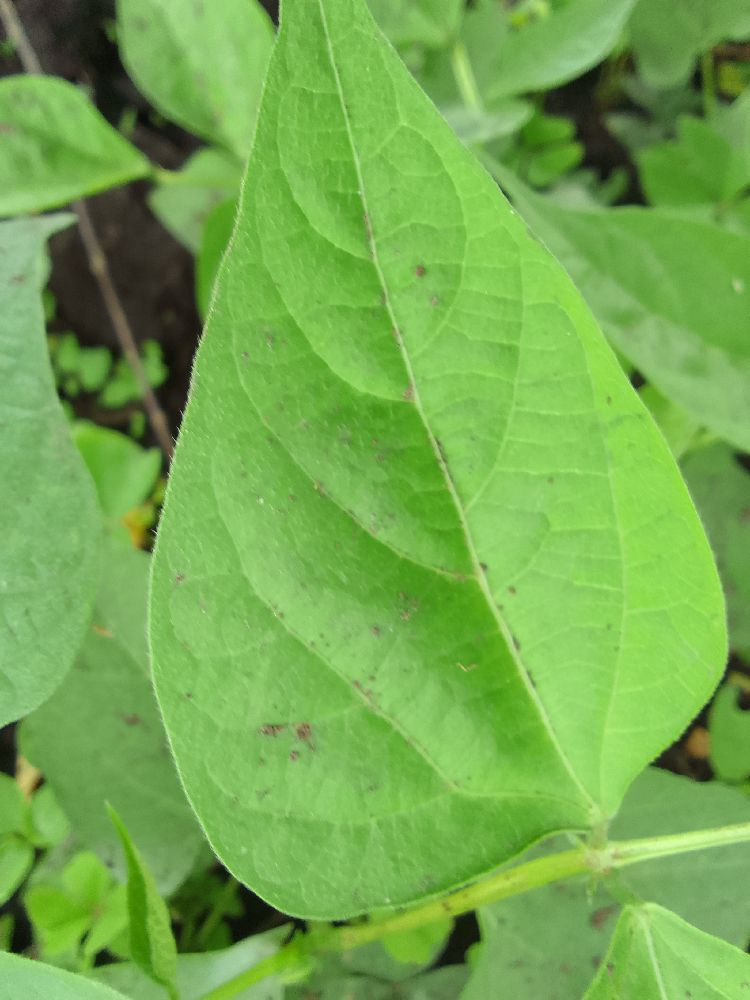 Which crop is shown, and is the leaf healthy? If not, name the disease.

common bean, healthy
